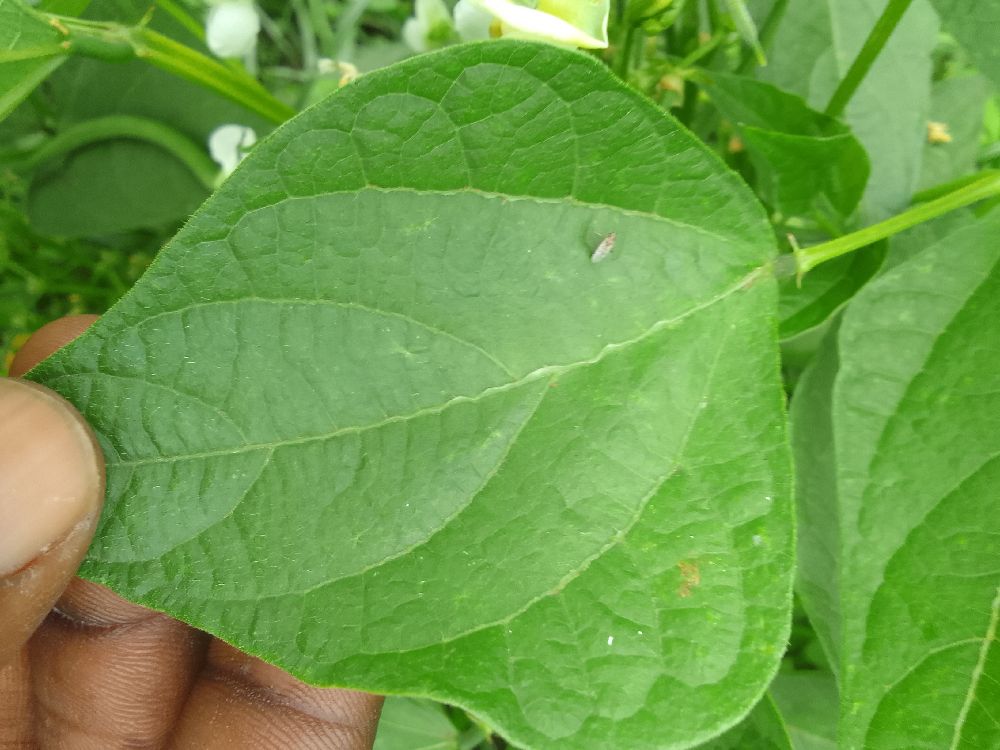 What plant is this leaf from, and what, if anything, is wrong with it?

common bean, healthy
